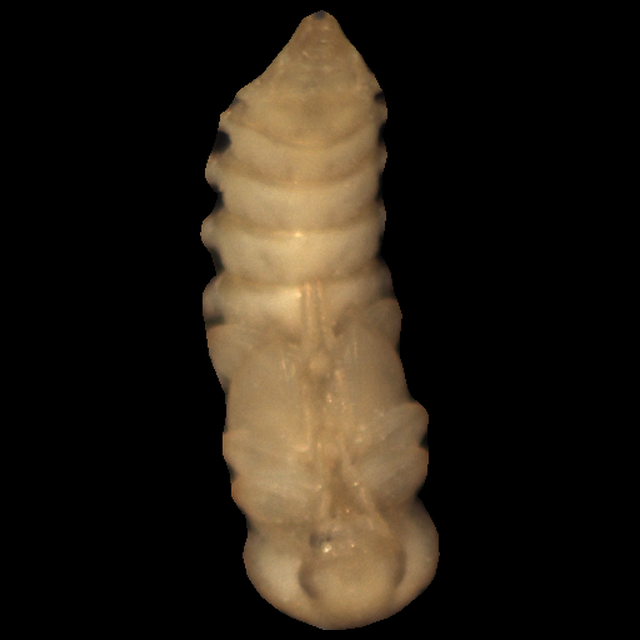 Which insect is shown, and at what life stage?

mealworm pupa
